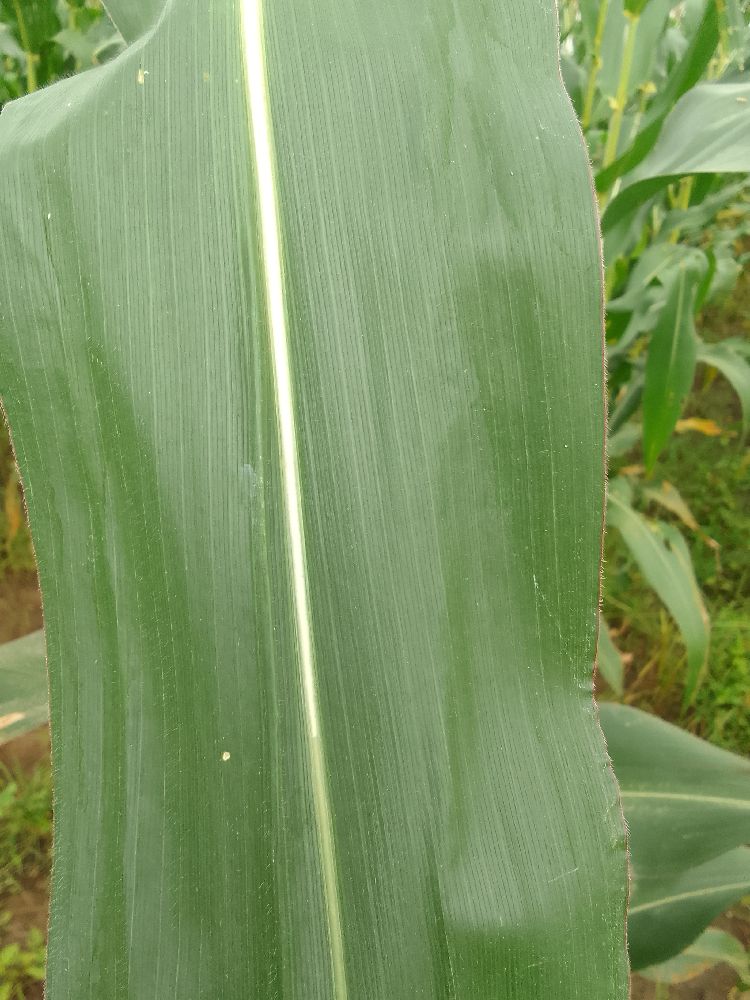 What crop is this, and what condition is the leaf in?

maize, healthy
